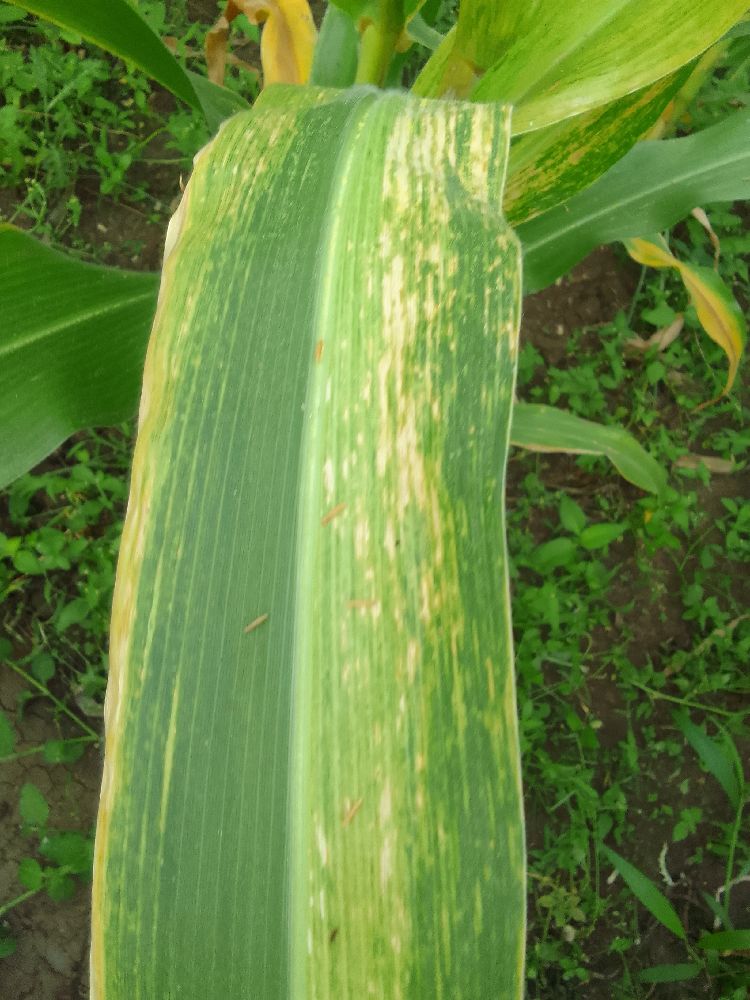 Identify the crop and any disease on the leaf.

maize, maize lethal necrosis
